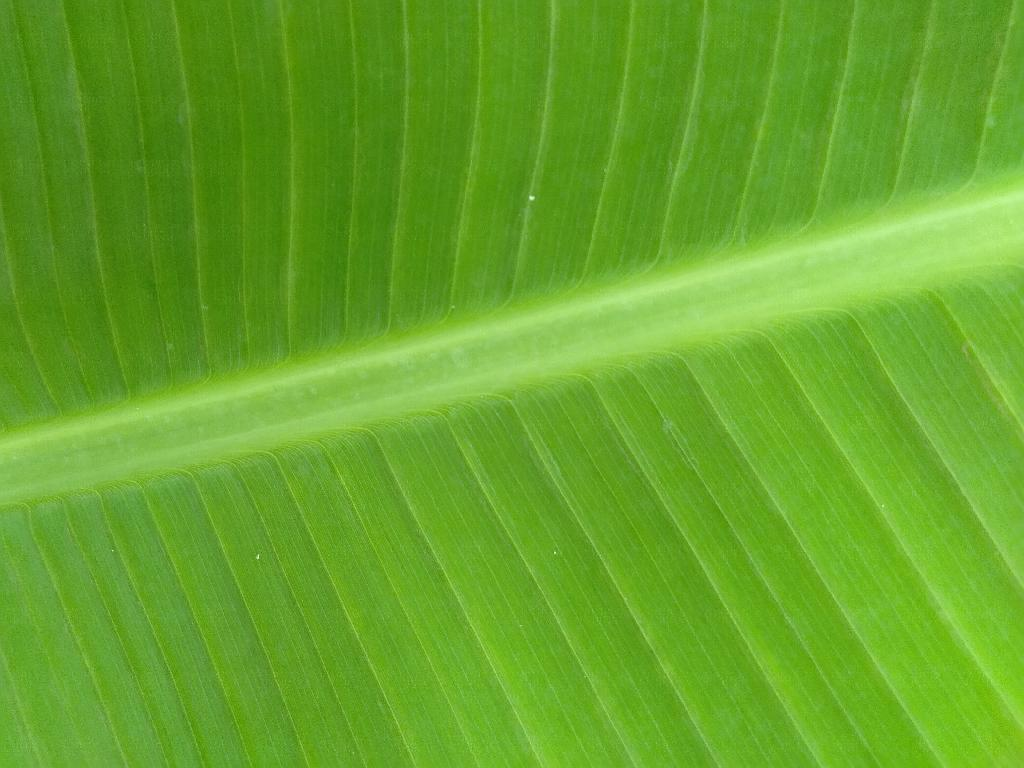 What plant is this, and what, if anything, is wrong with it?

banana, healthy
